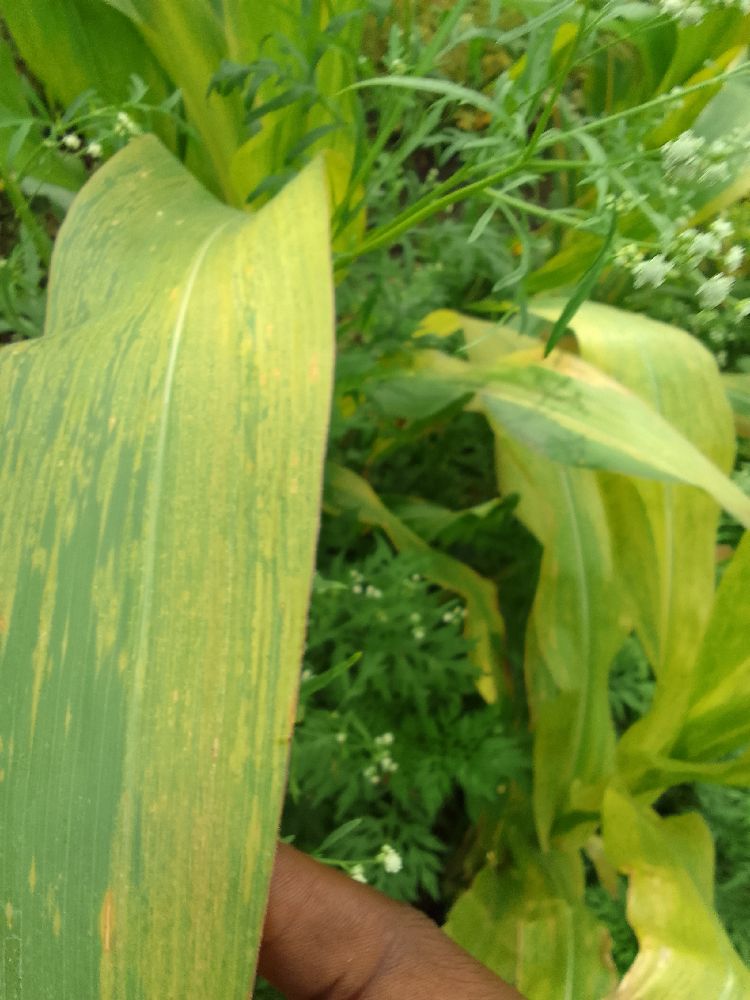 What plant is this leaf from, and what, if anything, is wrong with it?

maize, maize lethal necrosis
